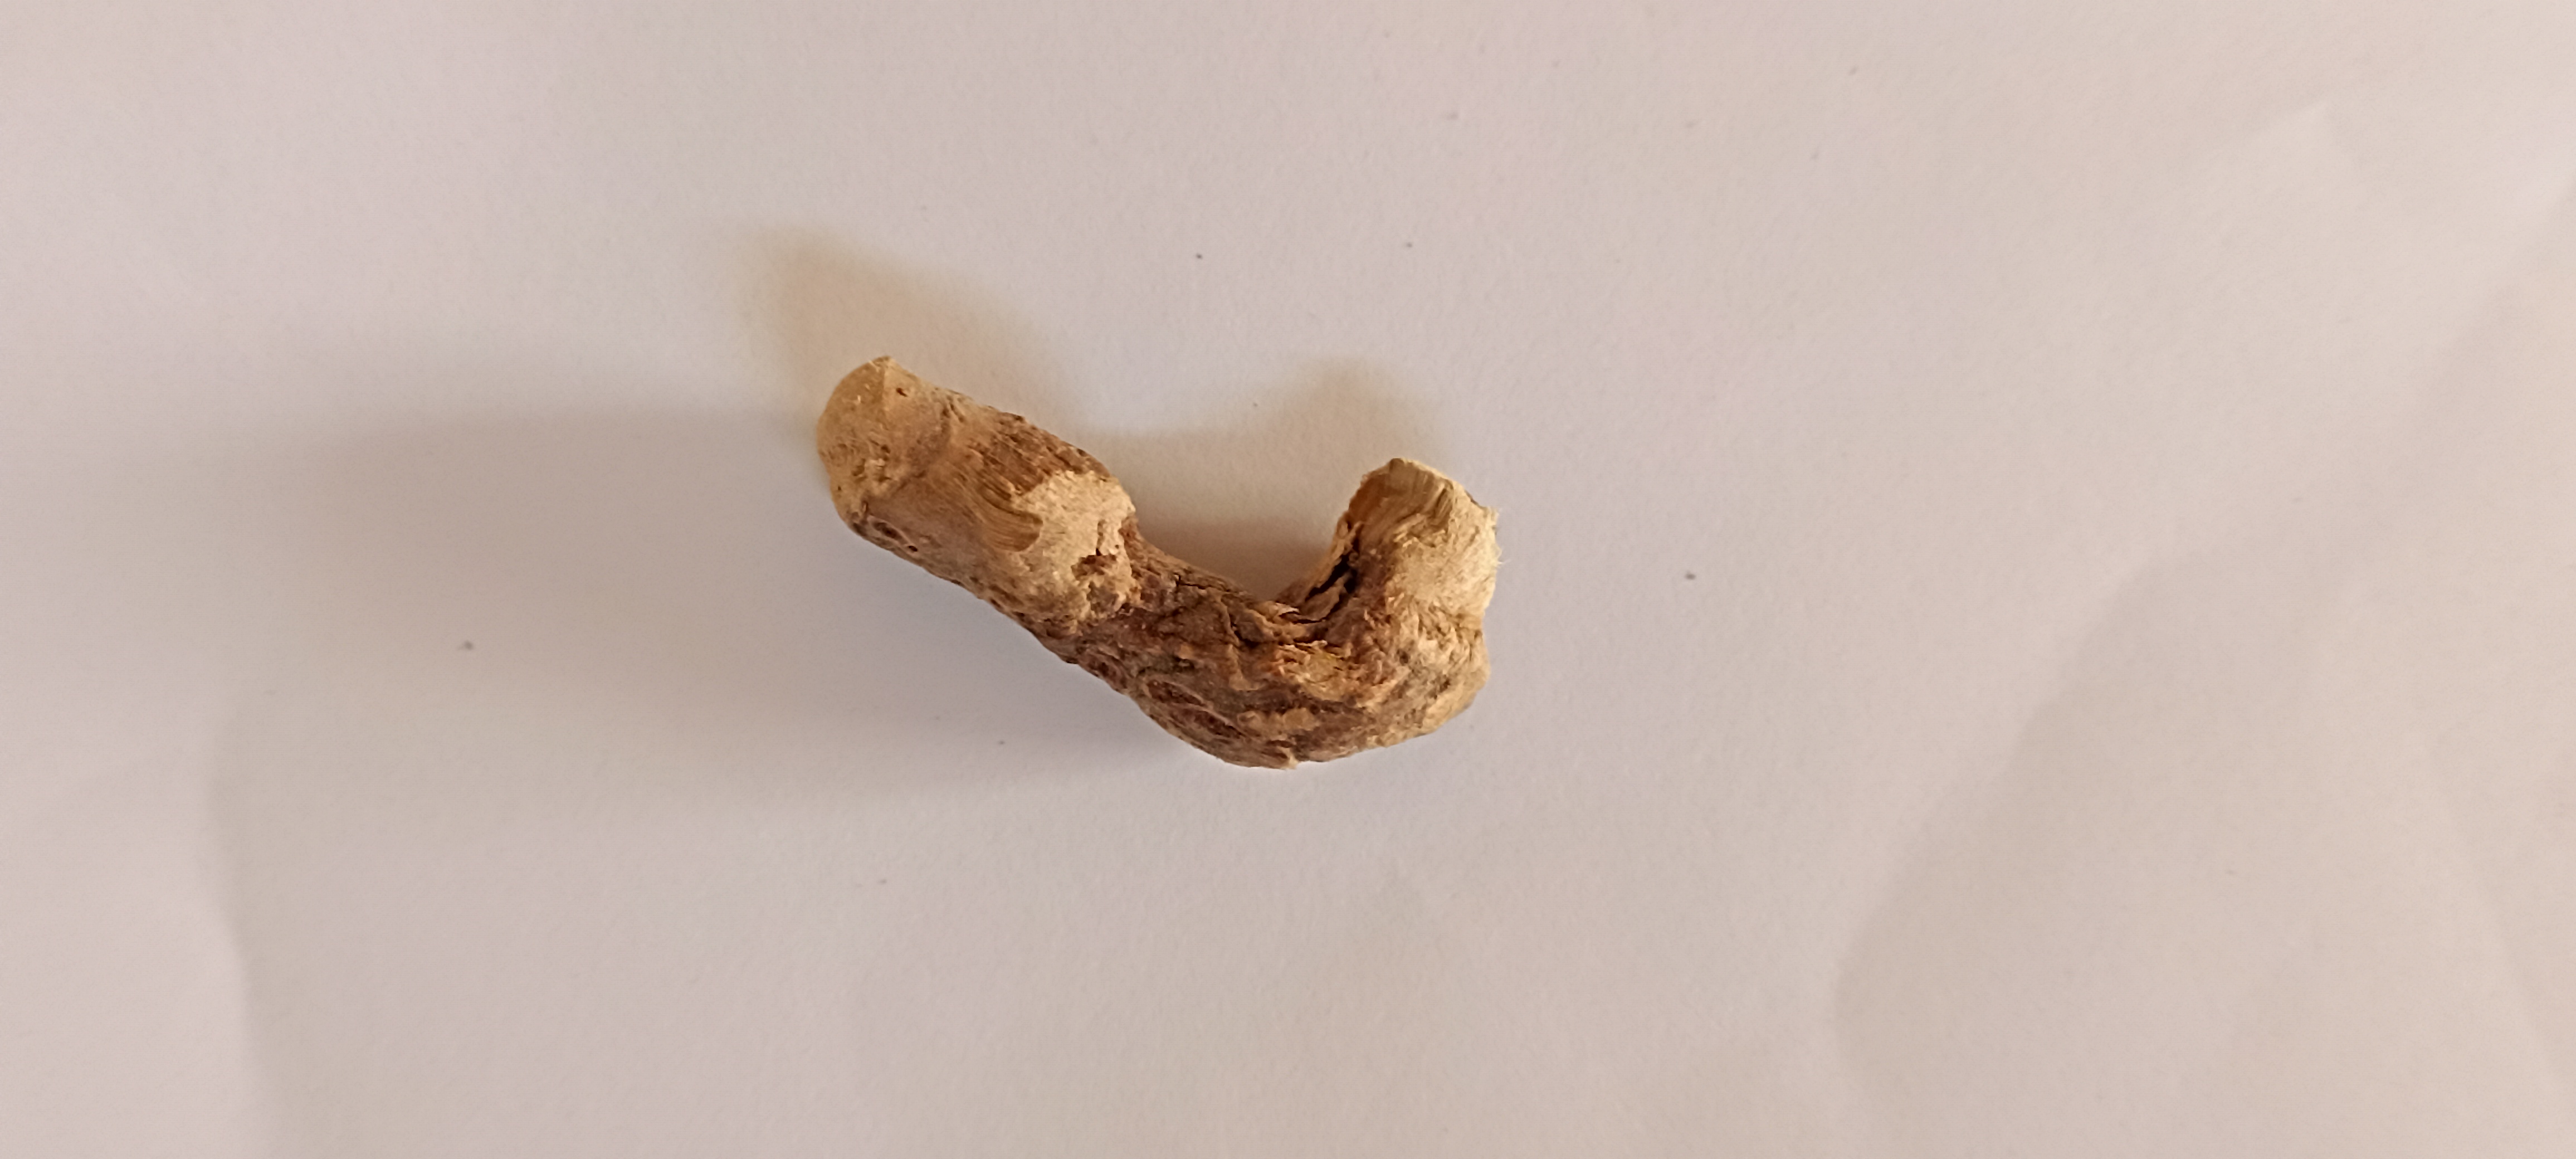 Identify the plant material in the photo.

vekhand
